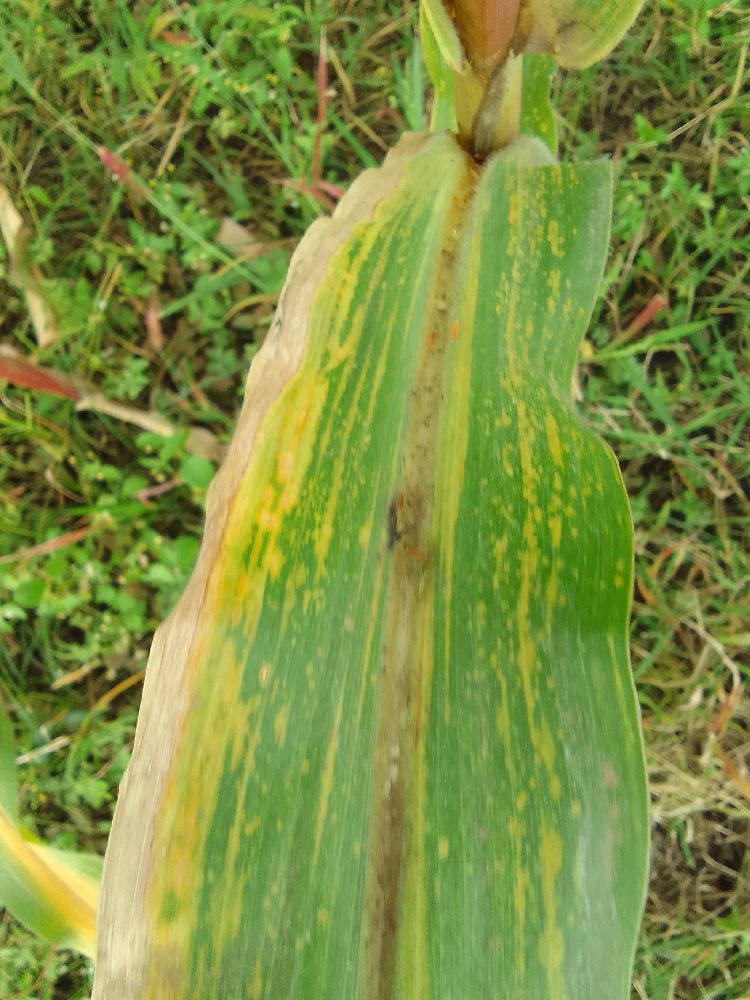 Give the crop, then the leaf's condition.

maize, maize lethal necrosis
